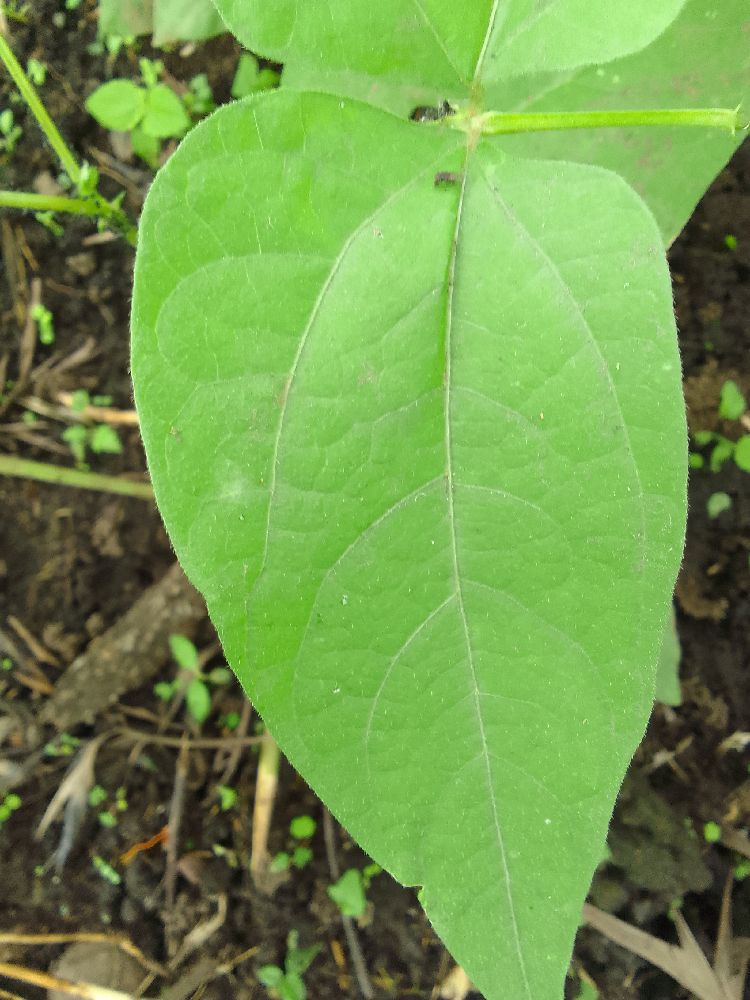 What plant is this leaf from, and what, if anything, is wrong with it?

common bean, healthy
